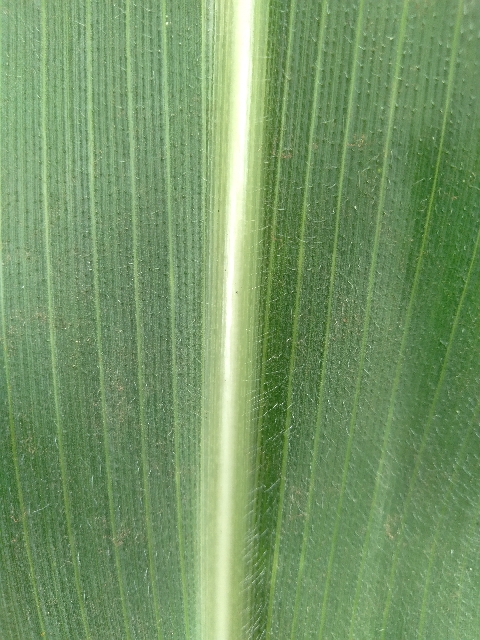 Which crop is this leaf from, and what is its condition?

maize, healthy
